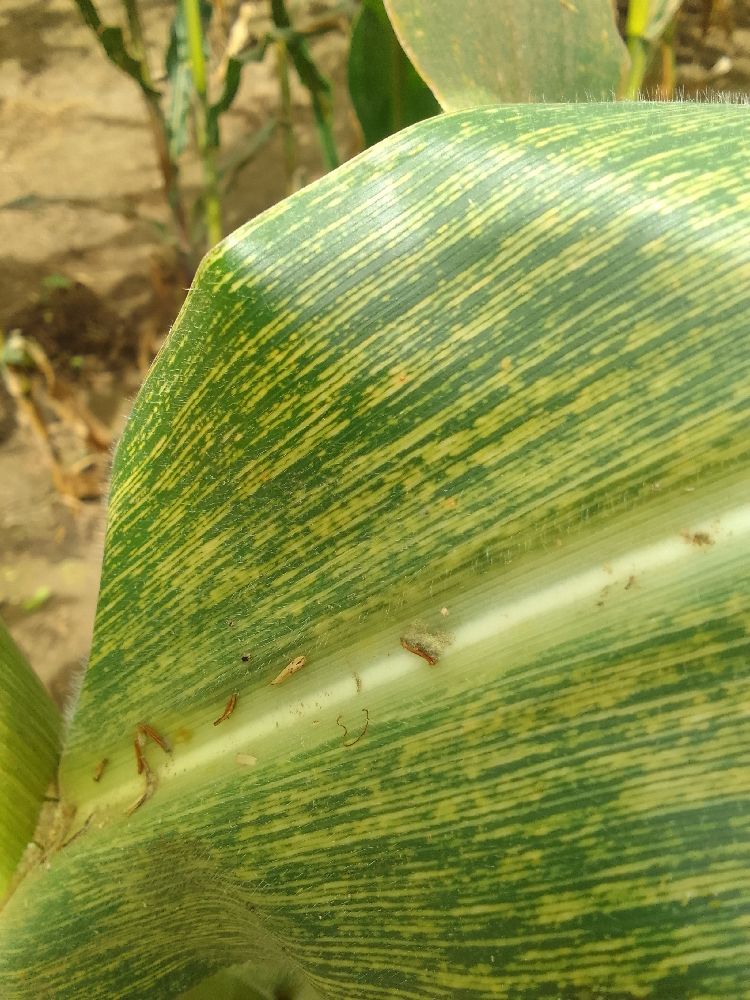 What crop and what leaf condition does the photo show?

maize, maize streak virus
